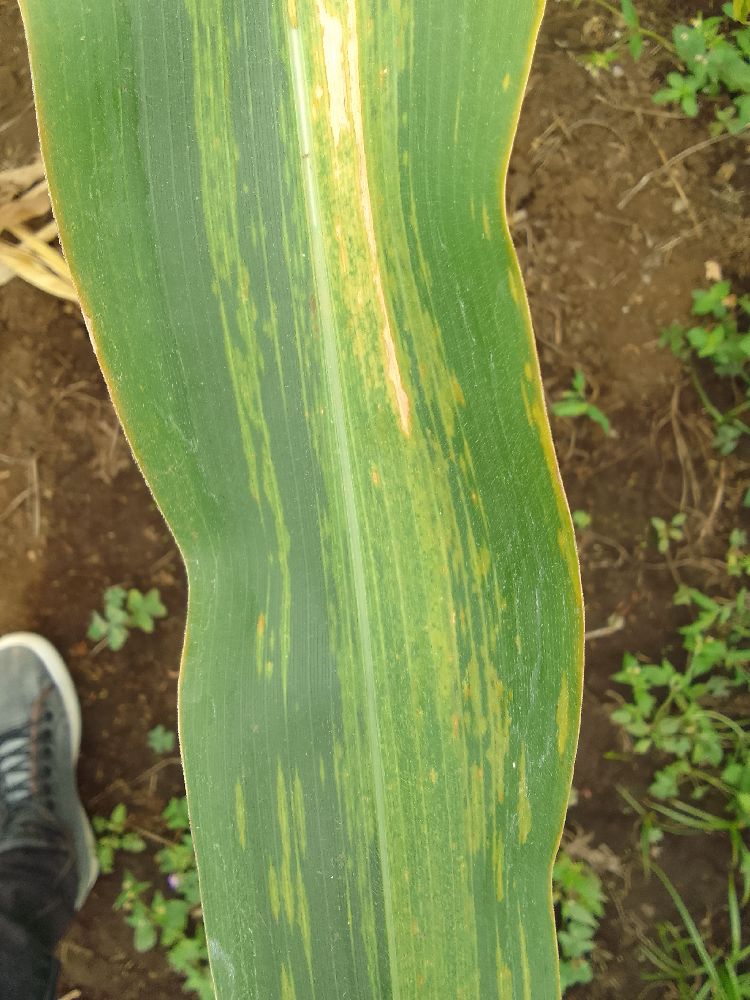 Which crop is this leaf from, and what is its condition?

maize, maize lethal necrosis
